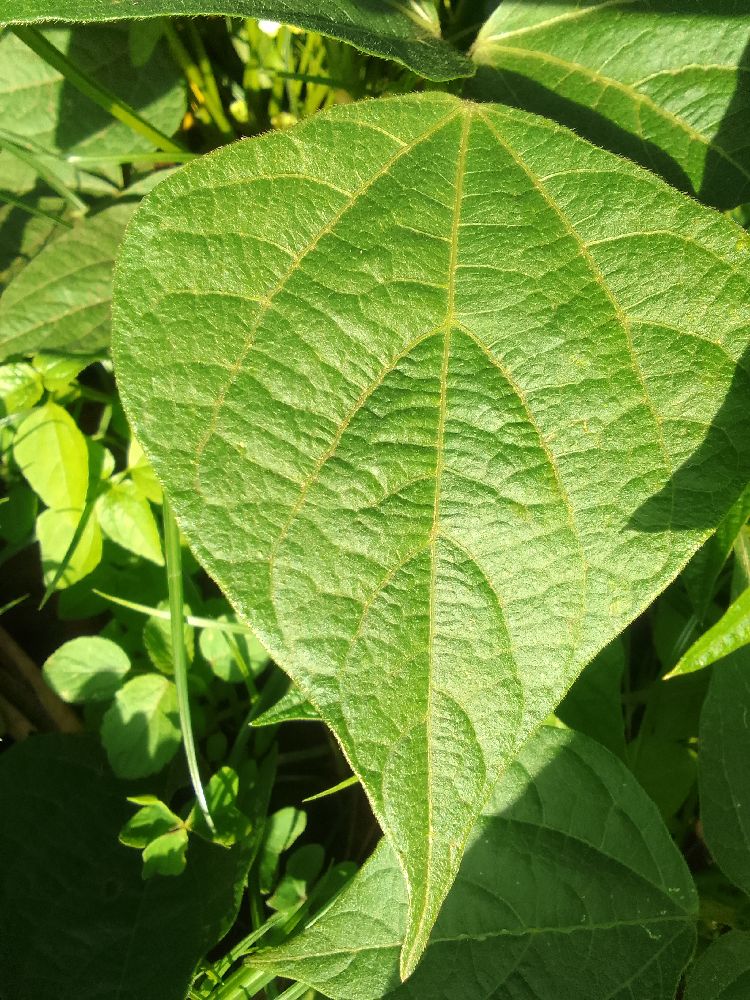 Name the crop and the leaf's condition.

common bean, healthy
